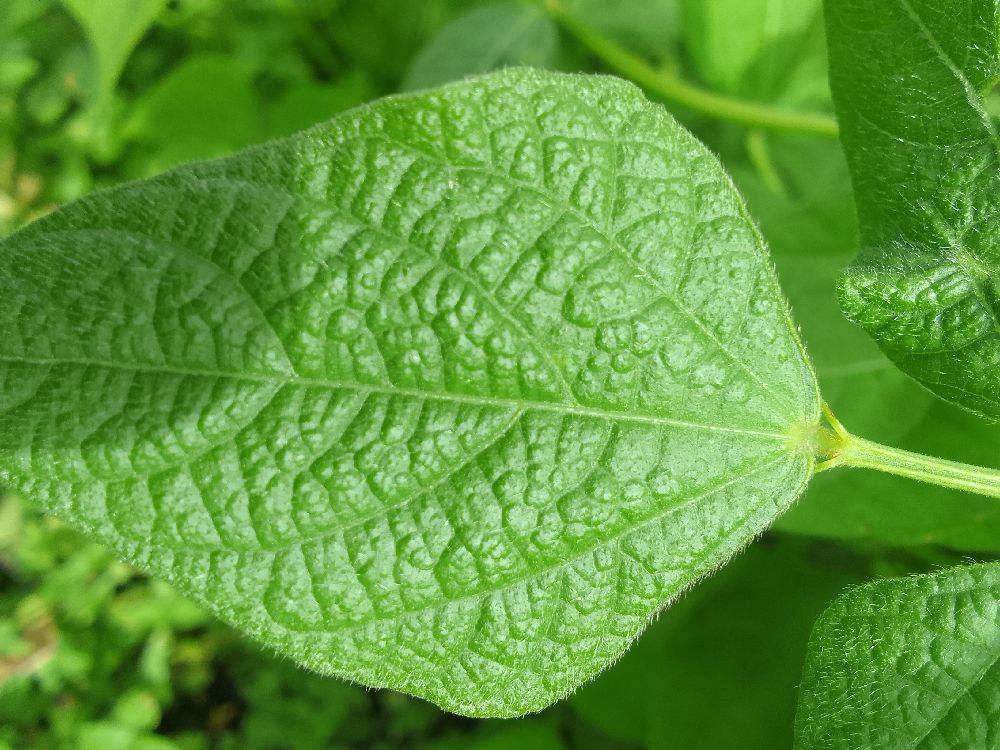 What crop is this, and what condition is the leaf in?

common bean, healthy
